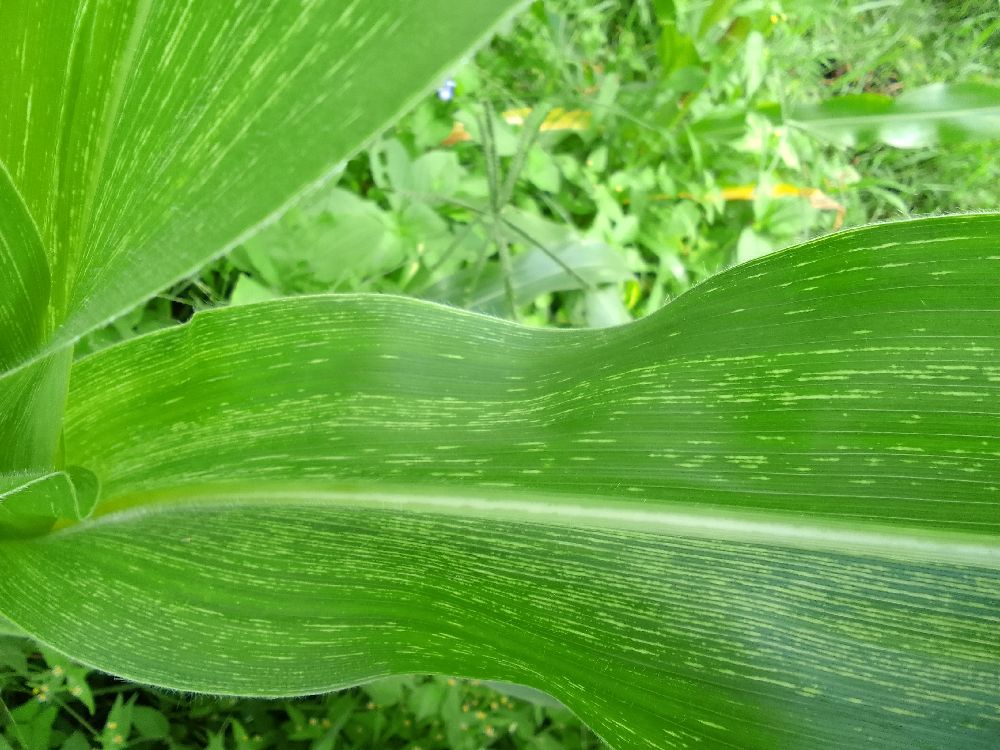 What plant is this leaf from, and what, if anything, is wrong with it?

maize, maize streak virus
